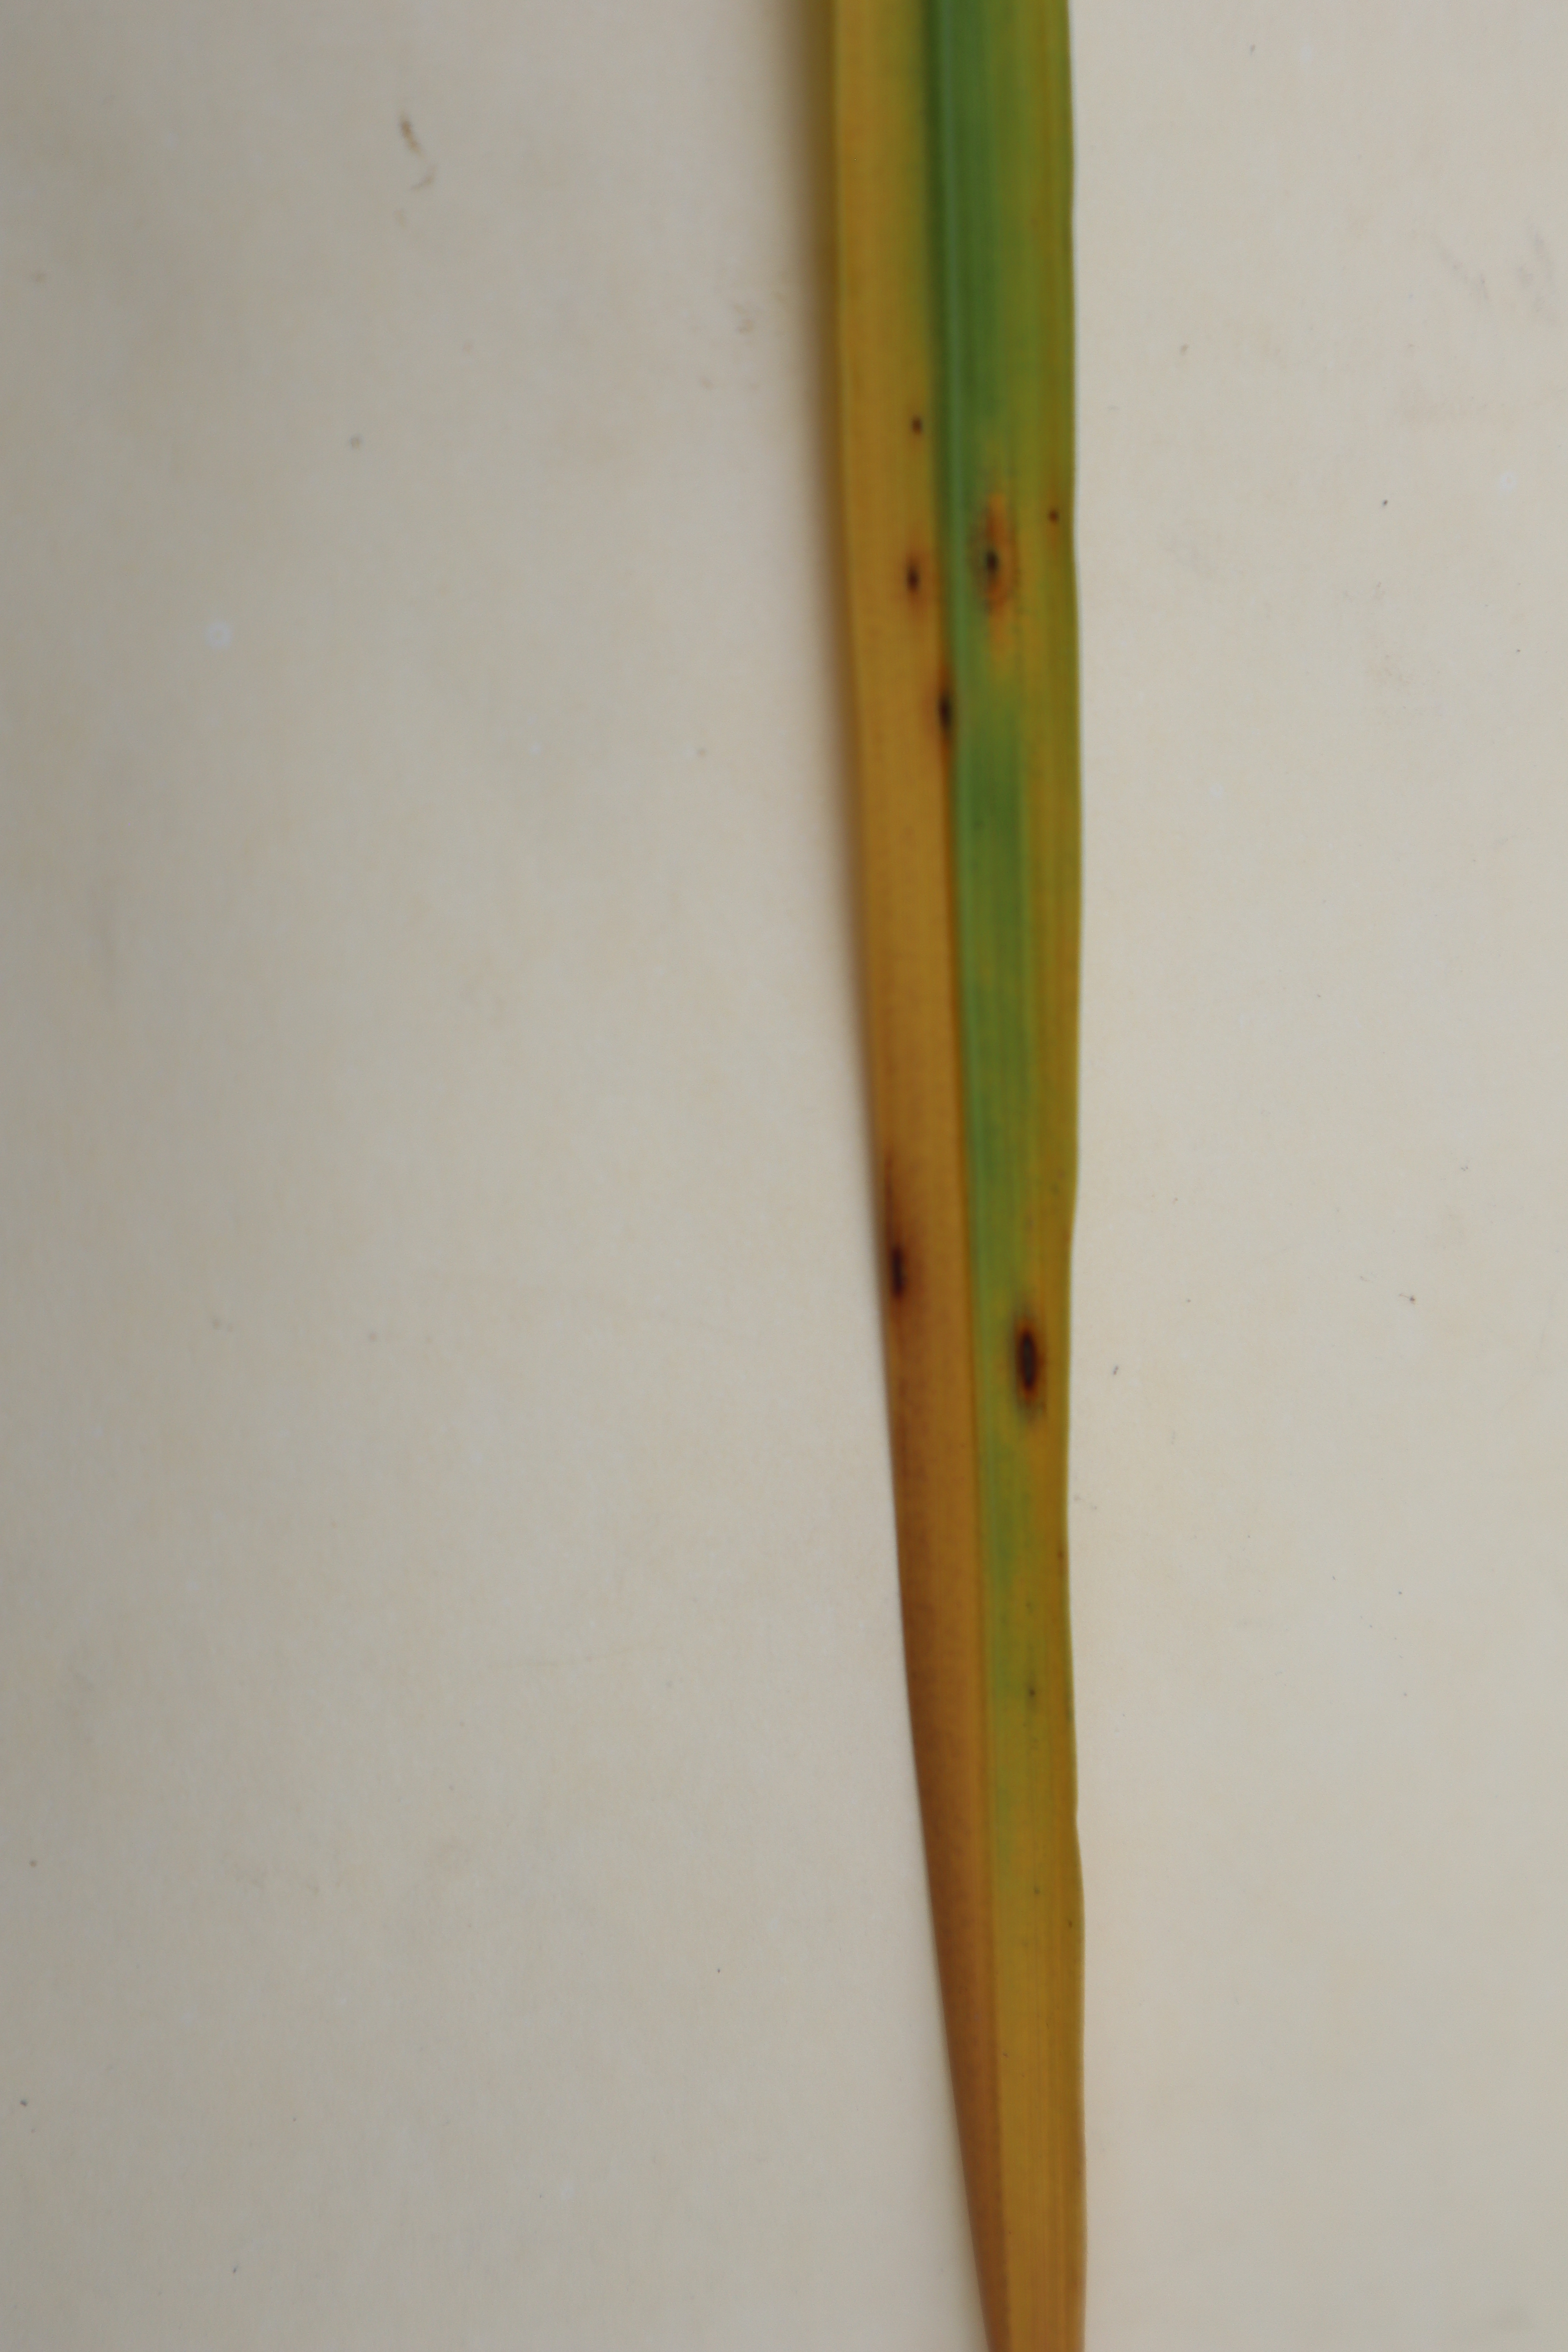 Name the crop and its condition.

rice, tungro virus disease
